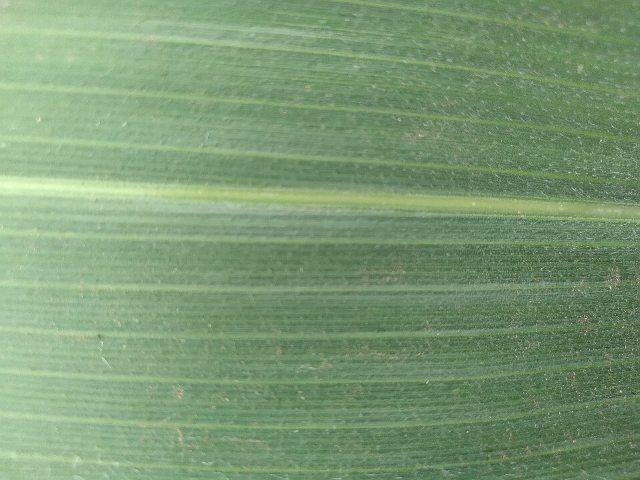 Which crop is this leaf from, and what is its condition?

maize, healthy
